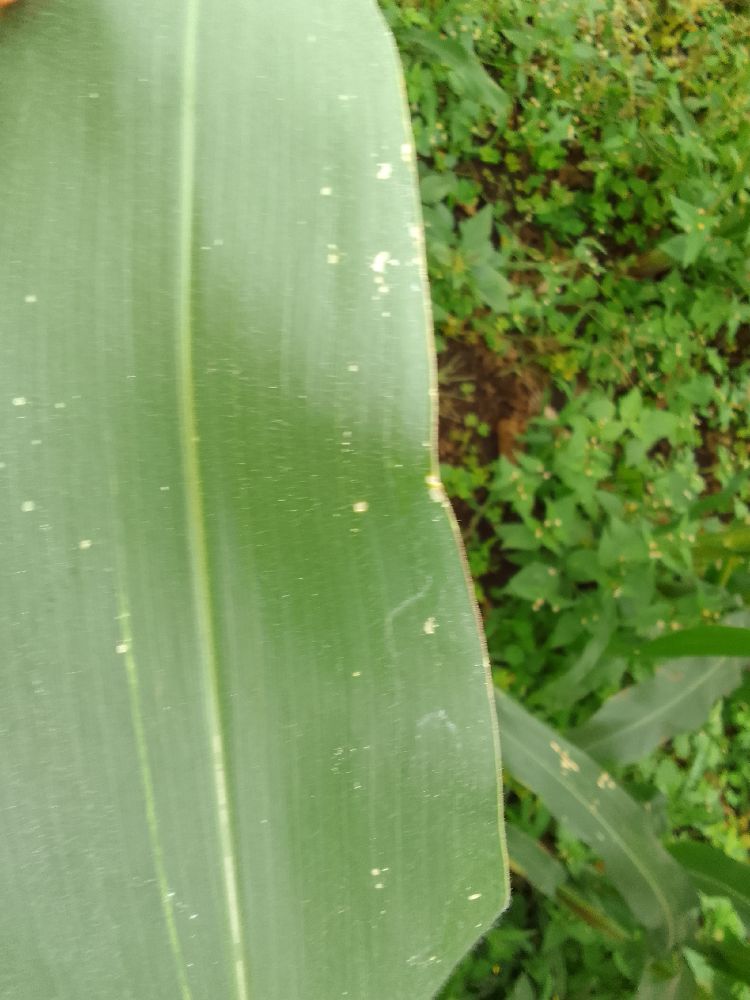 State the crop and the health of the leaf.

maize, healthy
